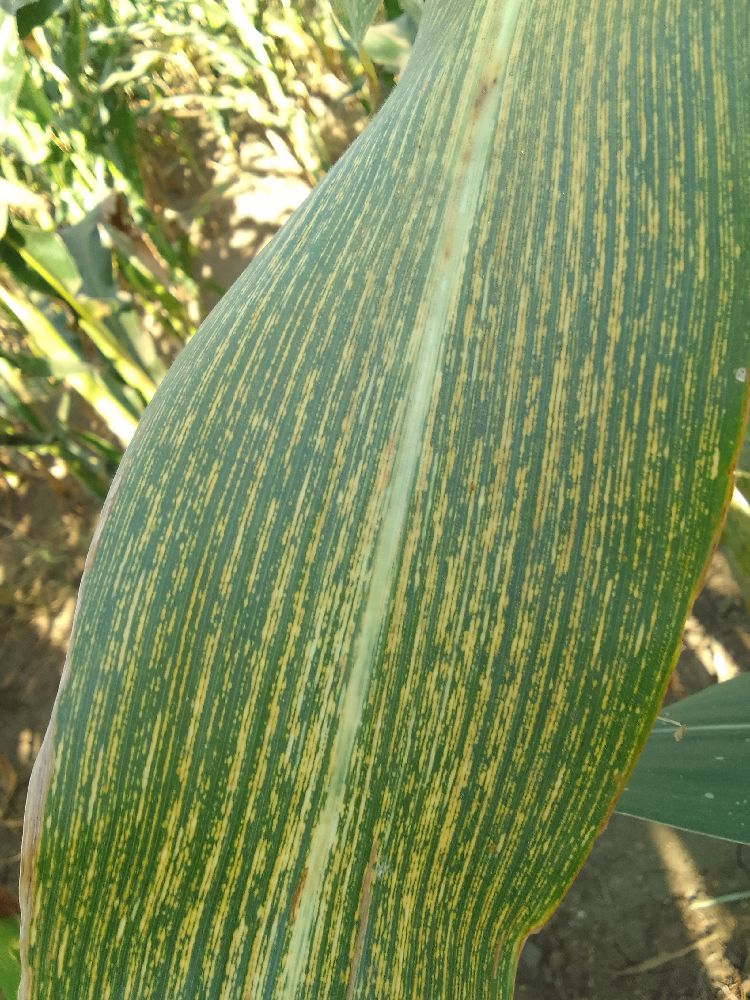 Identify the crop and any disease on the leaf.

maize, maize streak virus
